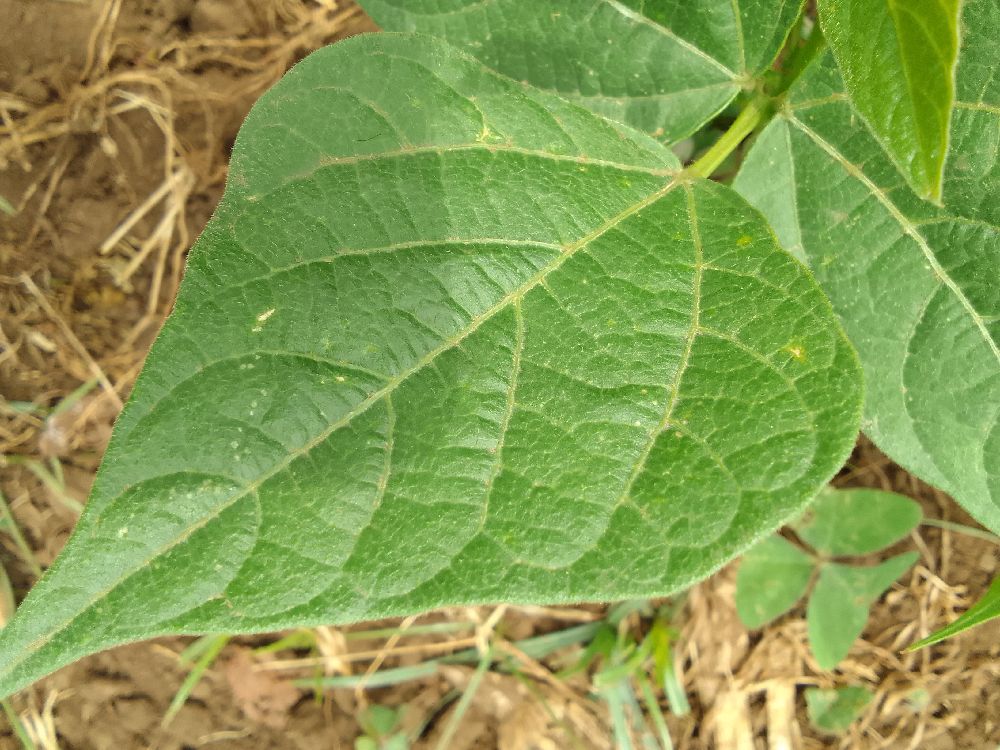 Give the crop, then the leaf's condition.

common bean, healthy
